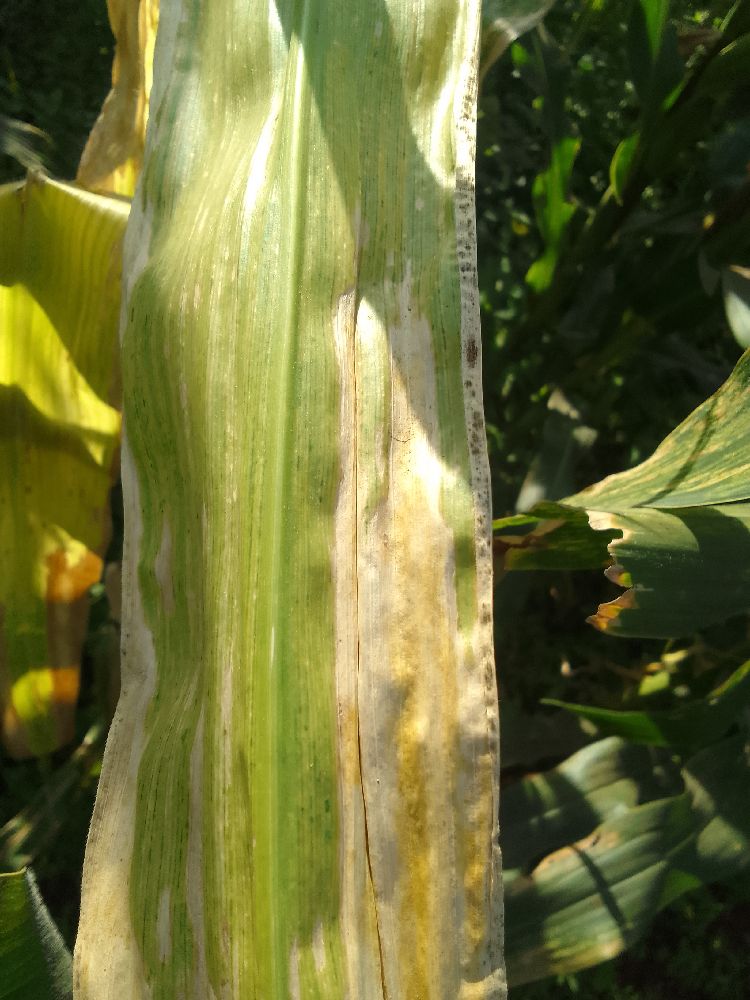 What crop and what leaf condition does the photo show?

maize, maize lethal necrosis
